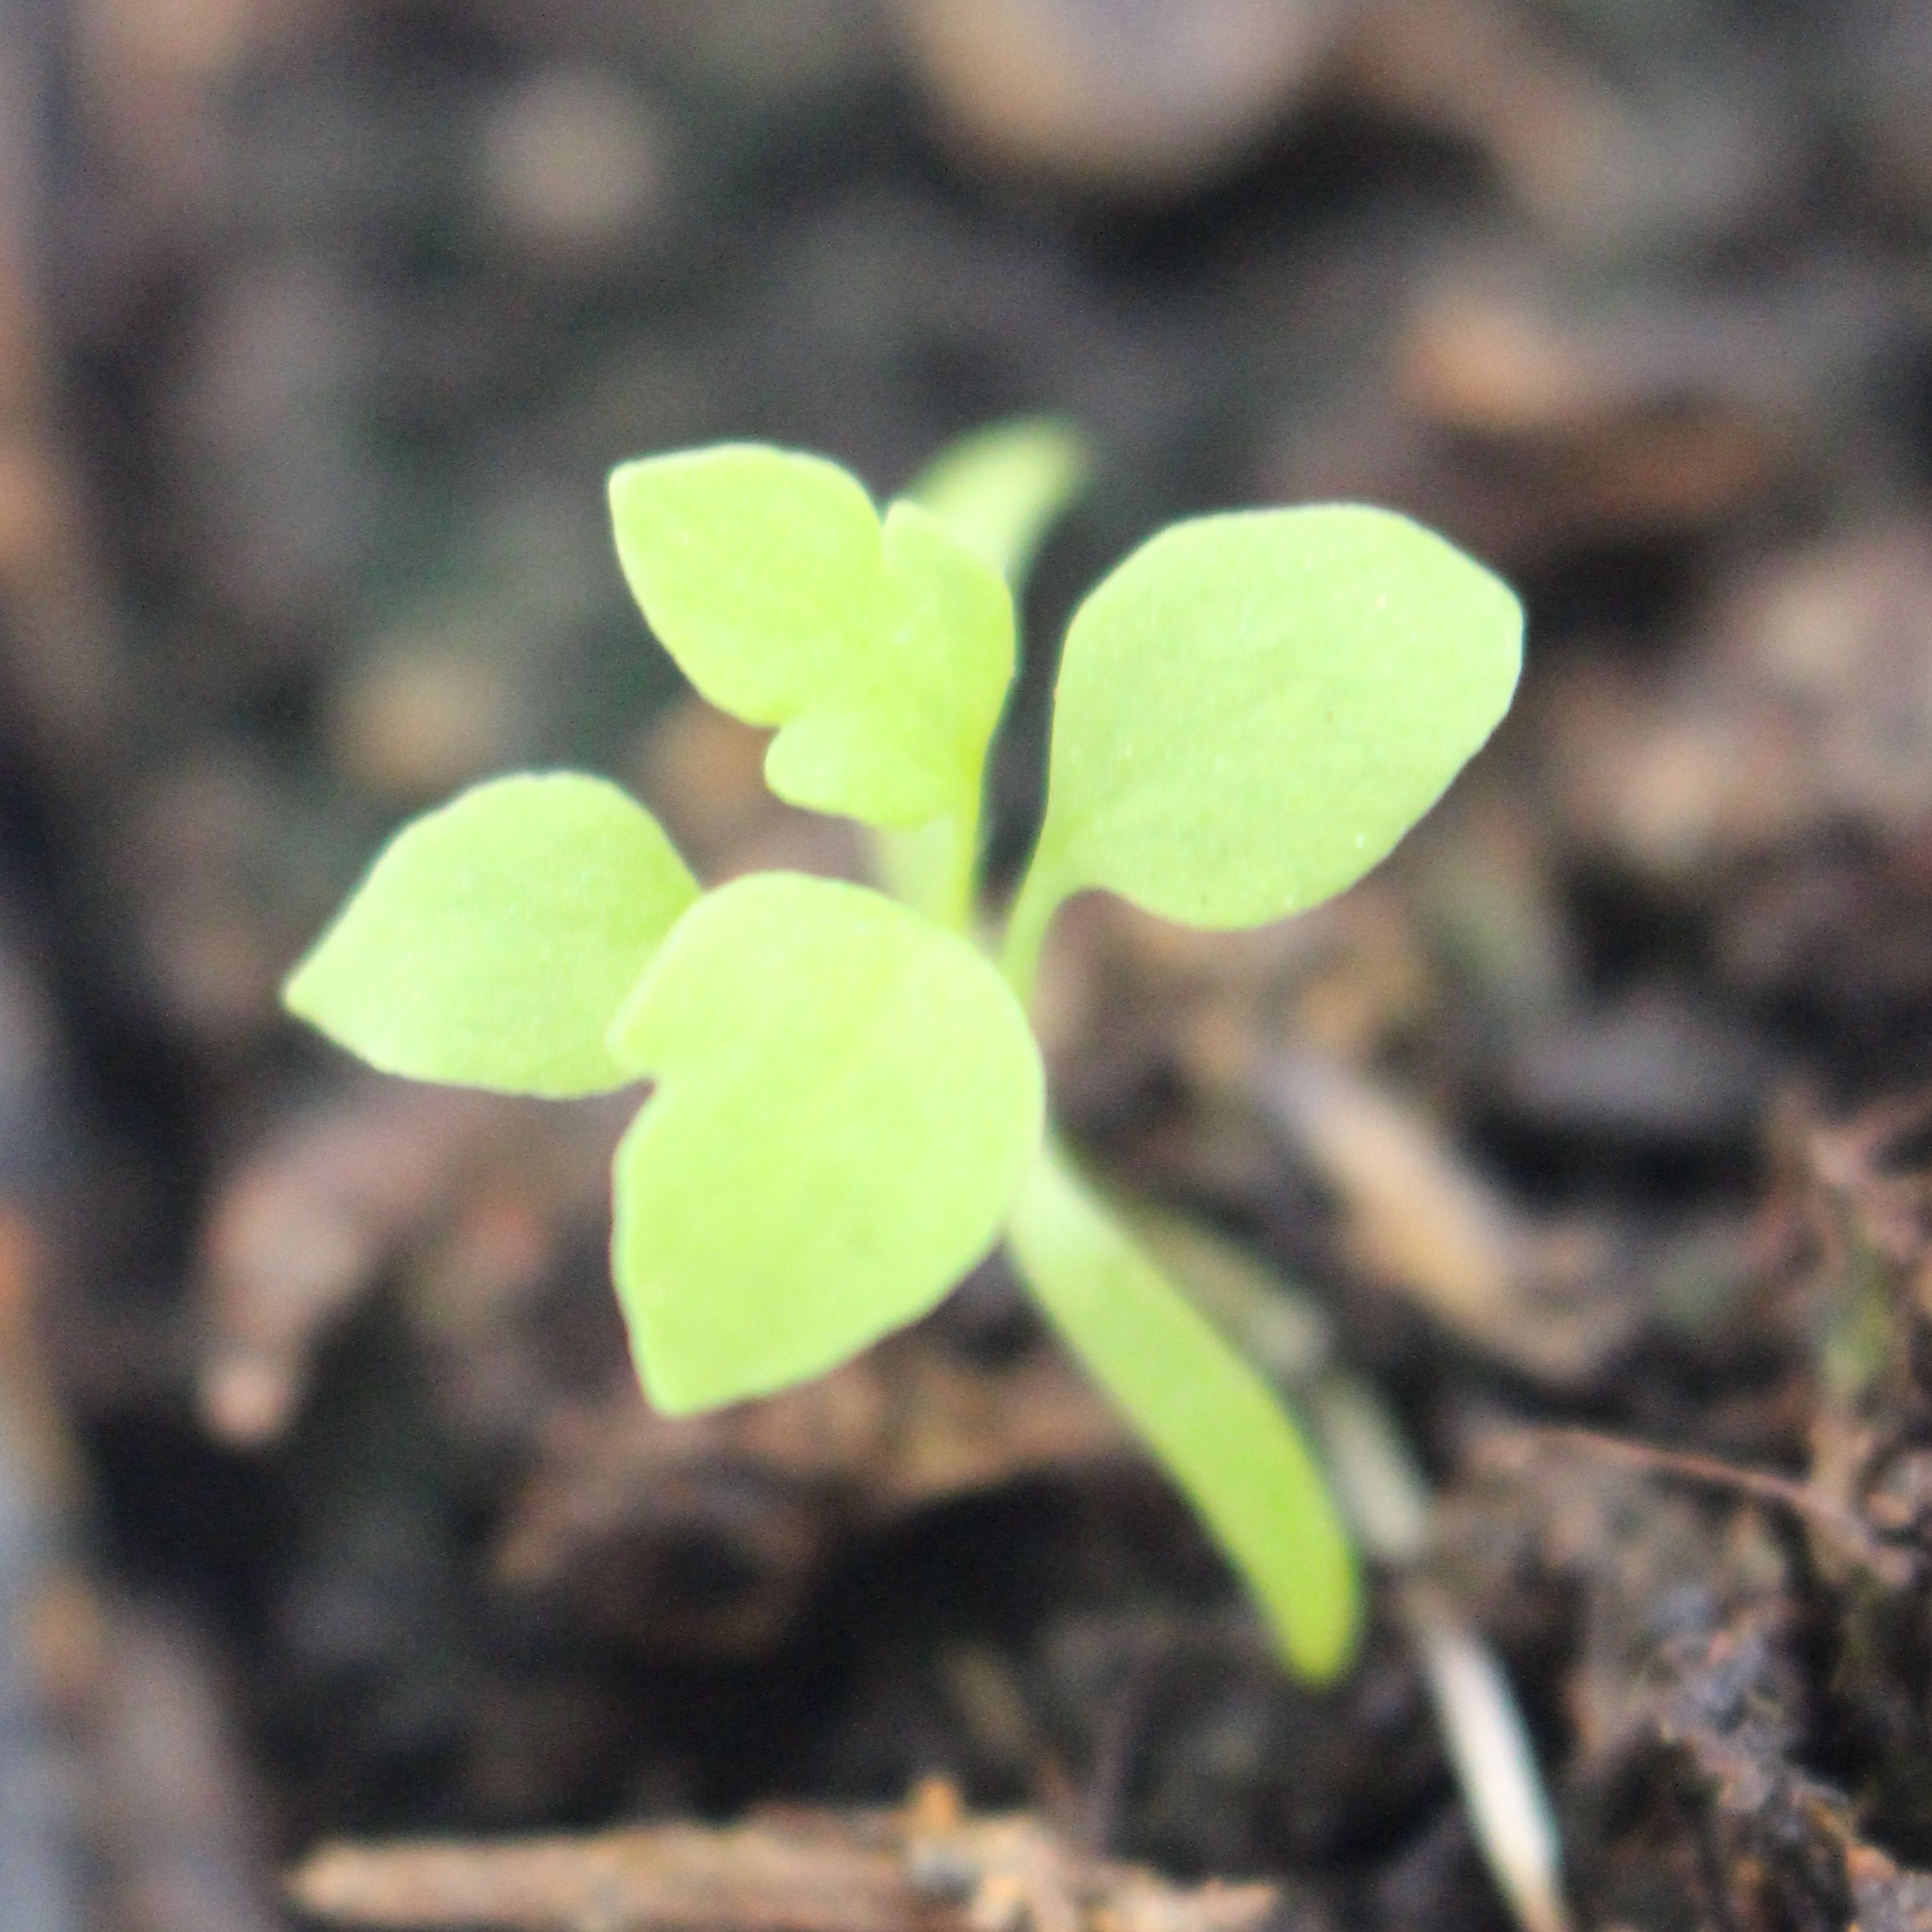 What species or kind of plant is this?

Papaver rhoeas
